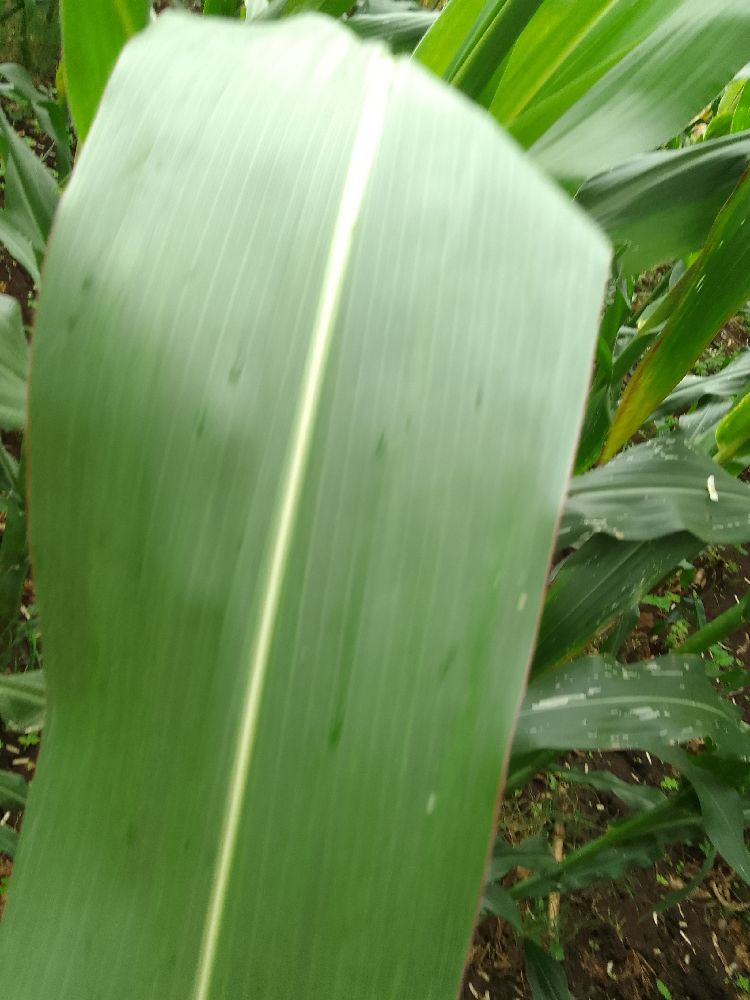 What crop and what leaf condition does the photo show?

maize, healthy
